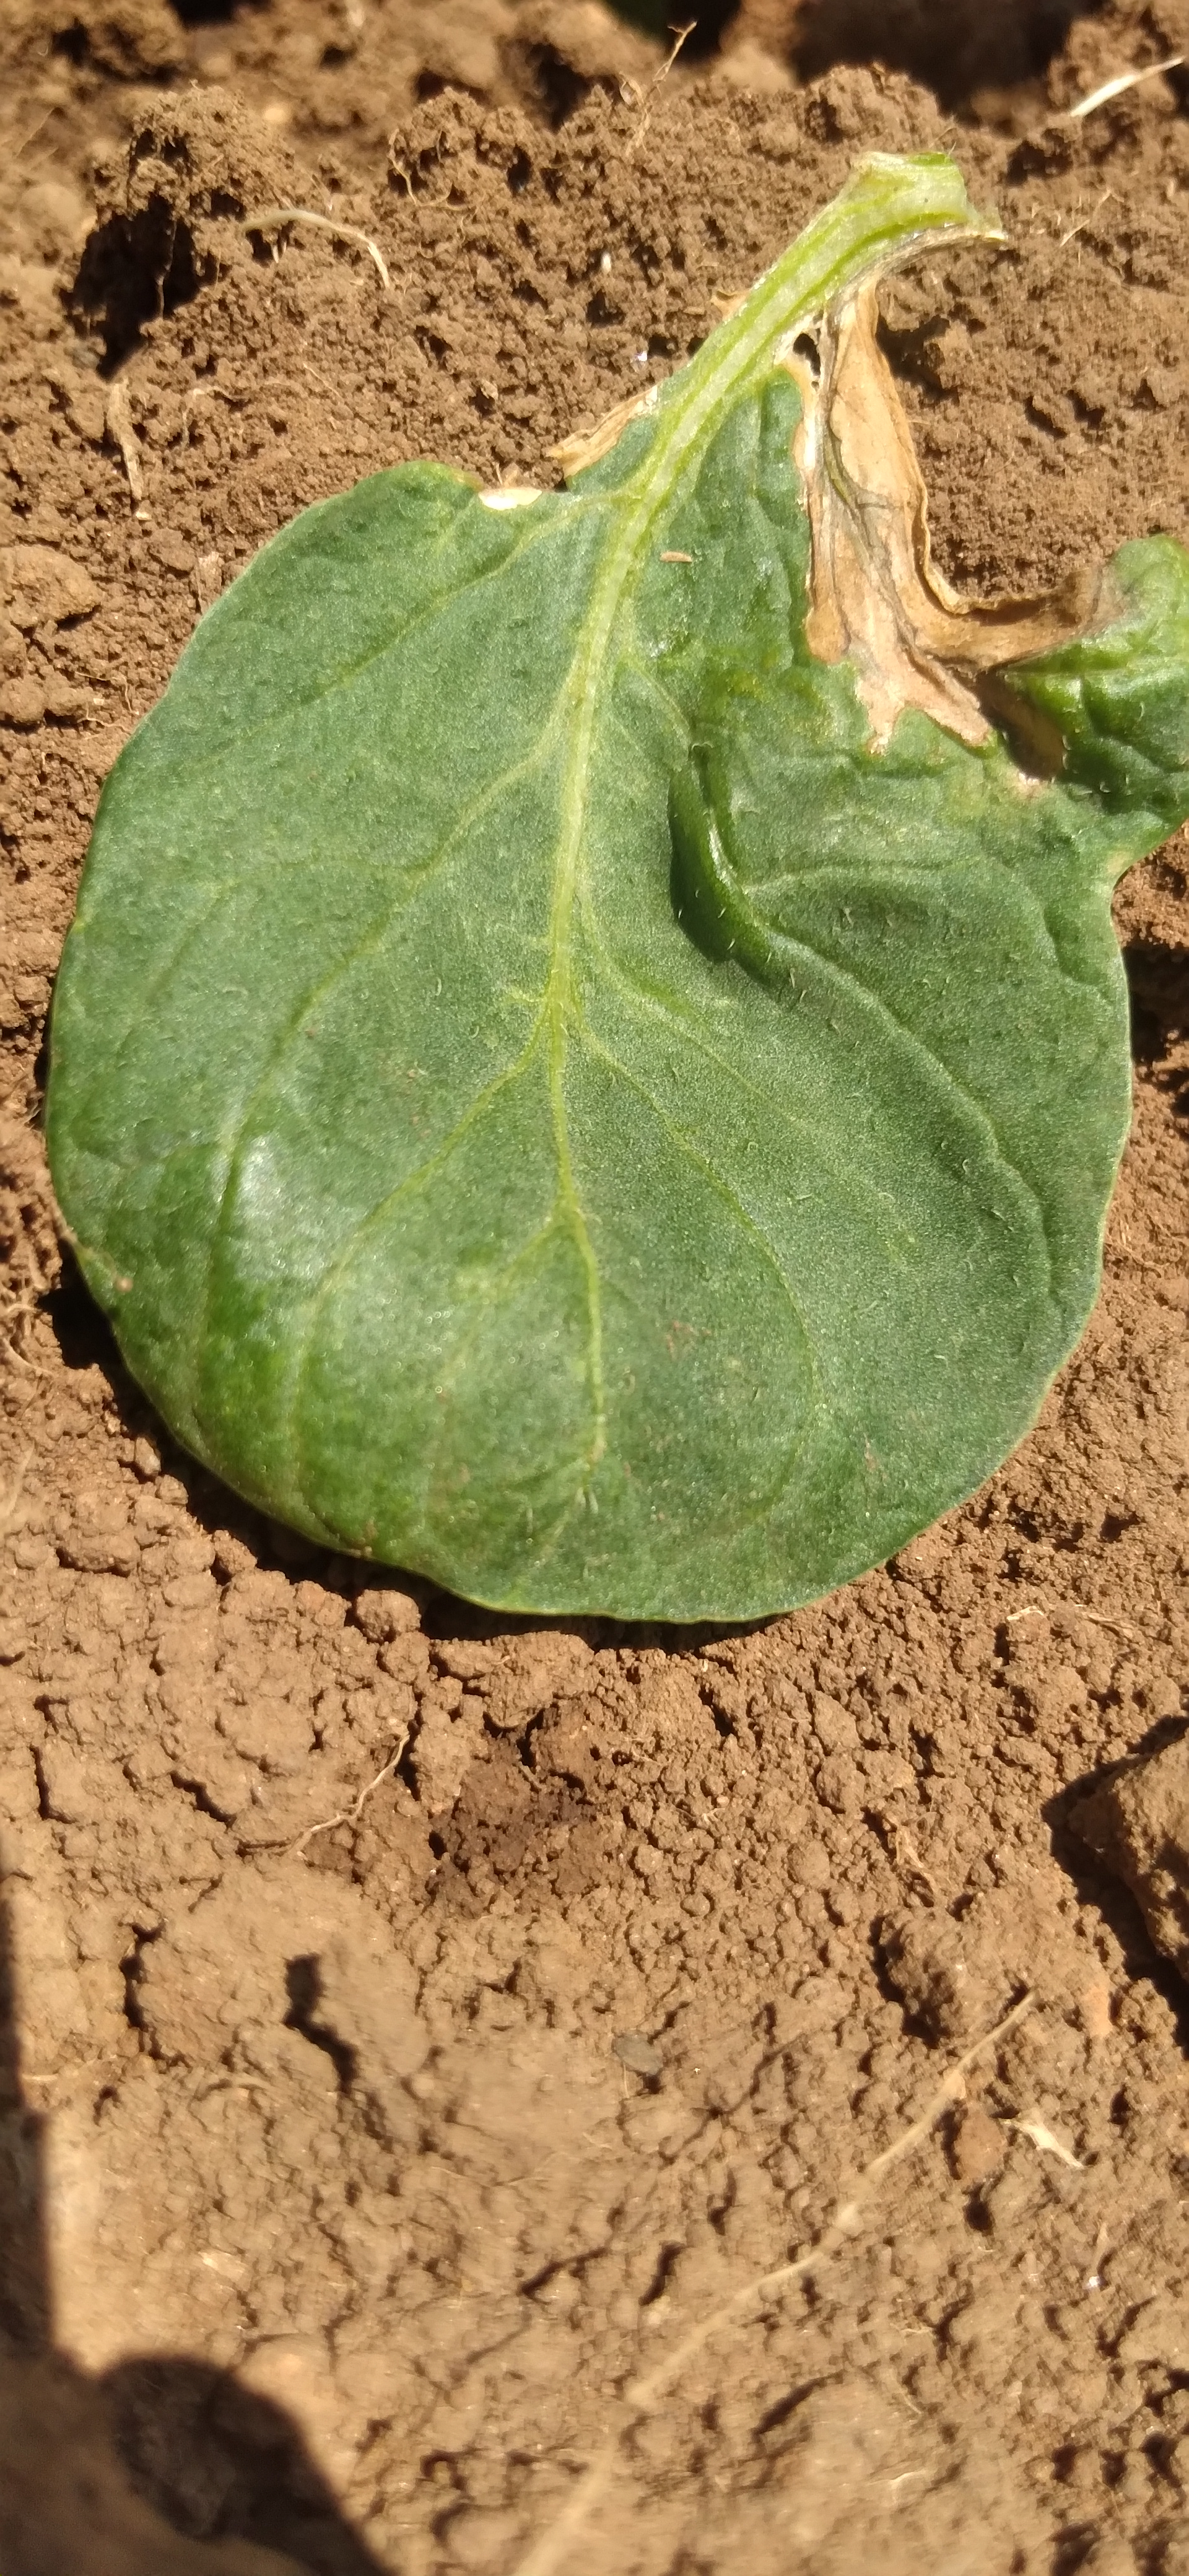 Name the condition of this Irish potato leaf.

early blight
